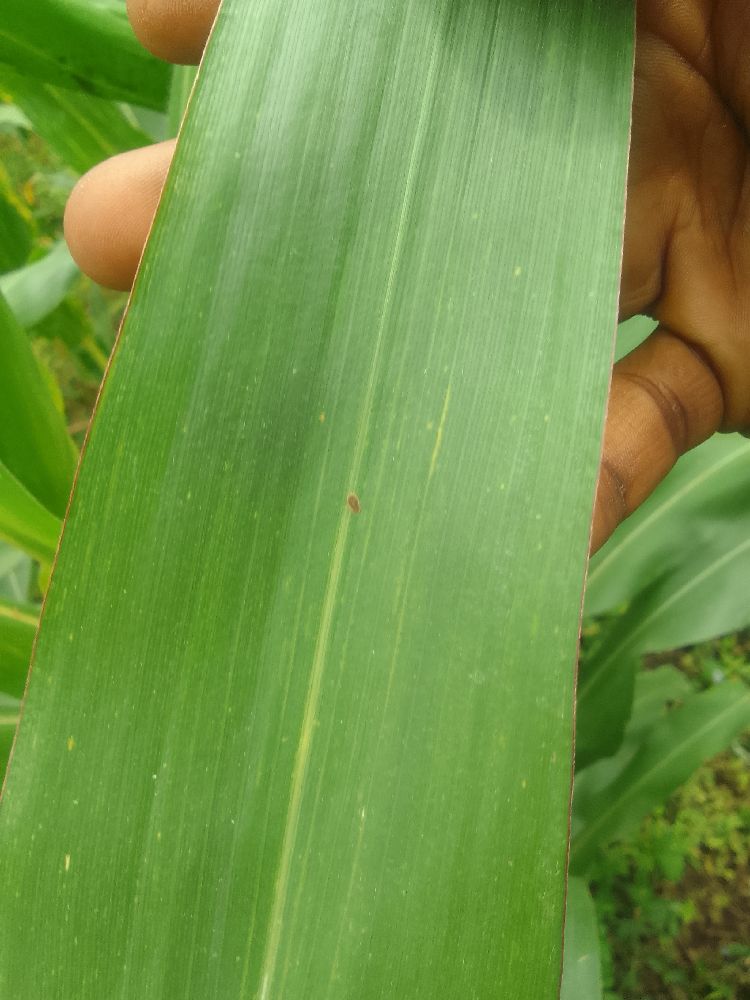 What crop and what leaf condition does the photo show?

maize, healthy
